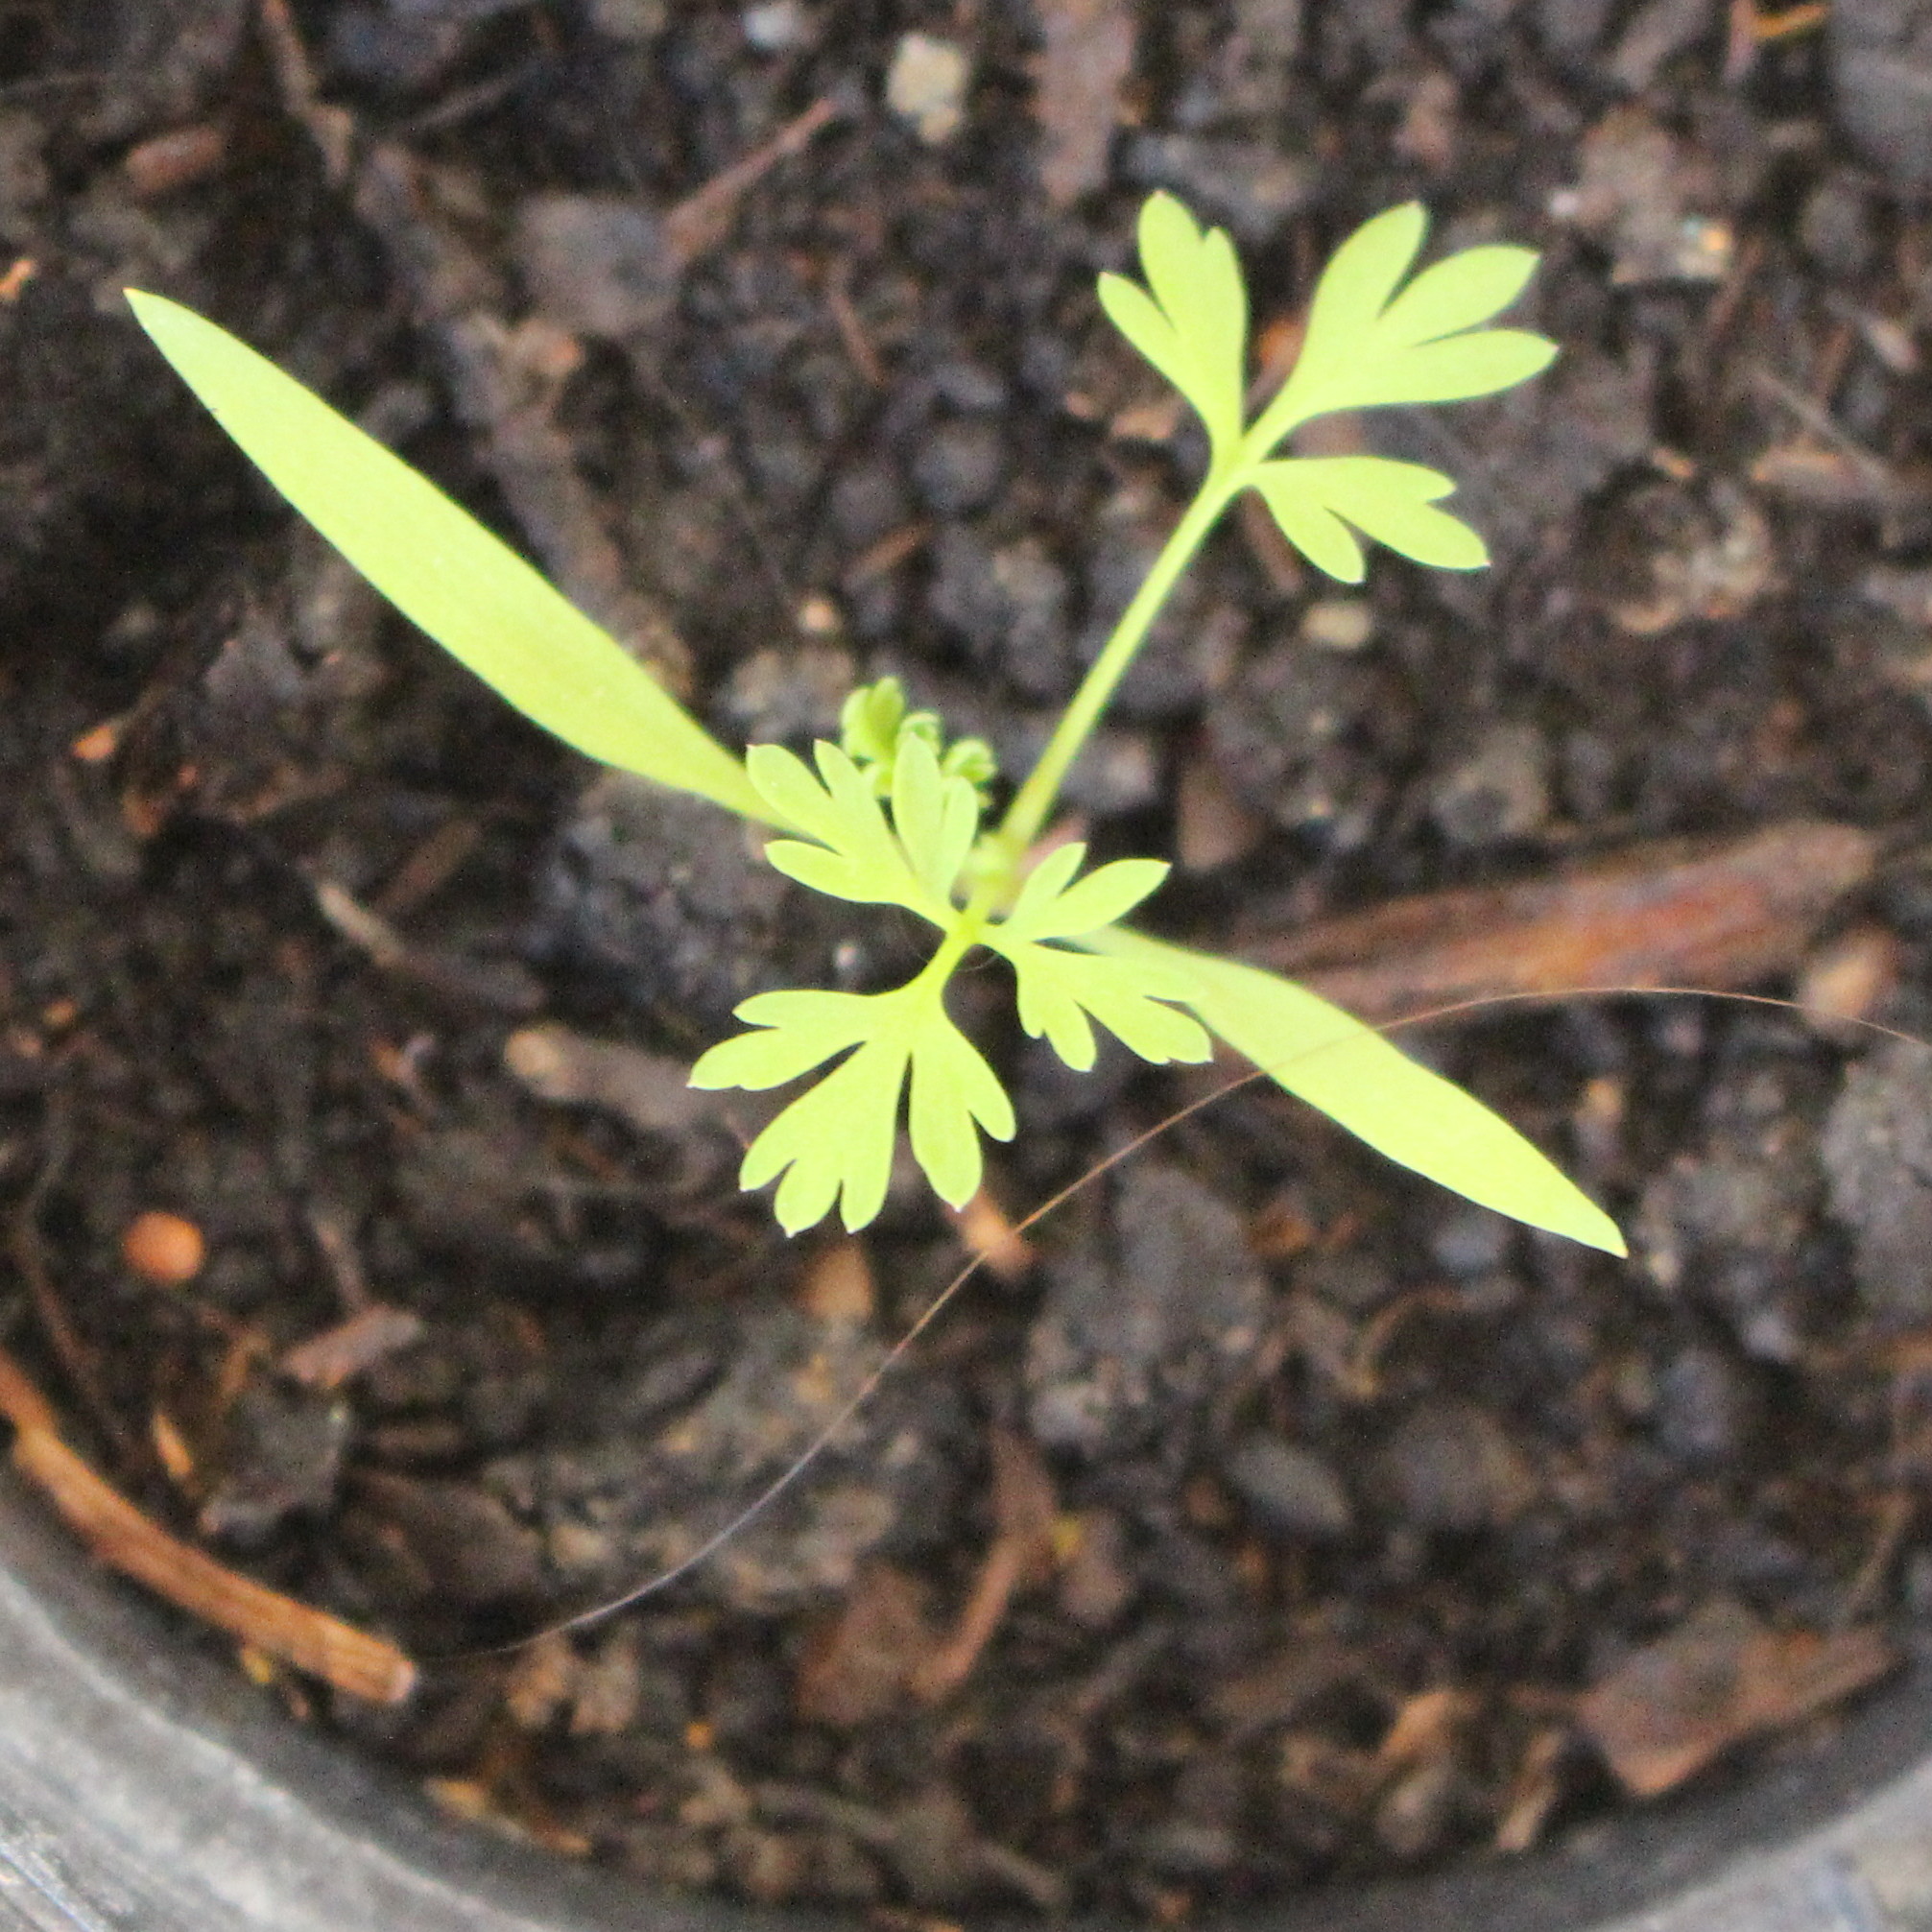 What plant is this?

Fumaria officinalis
